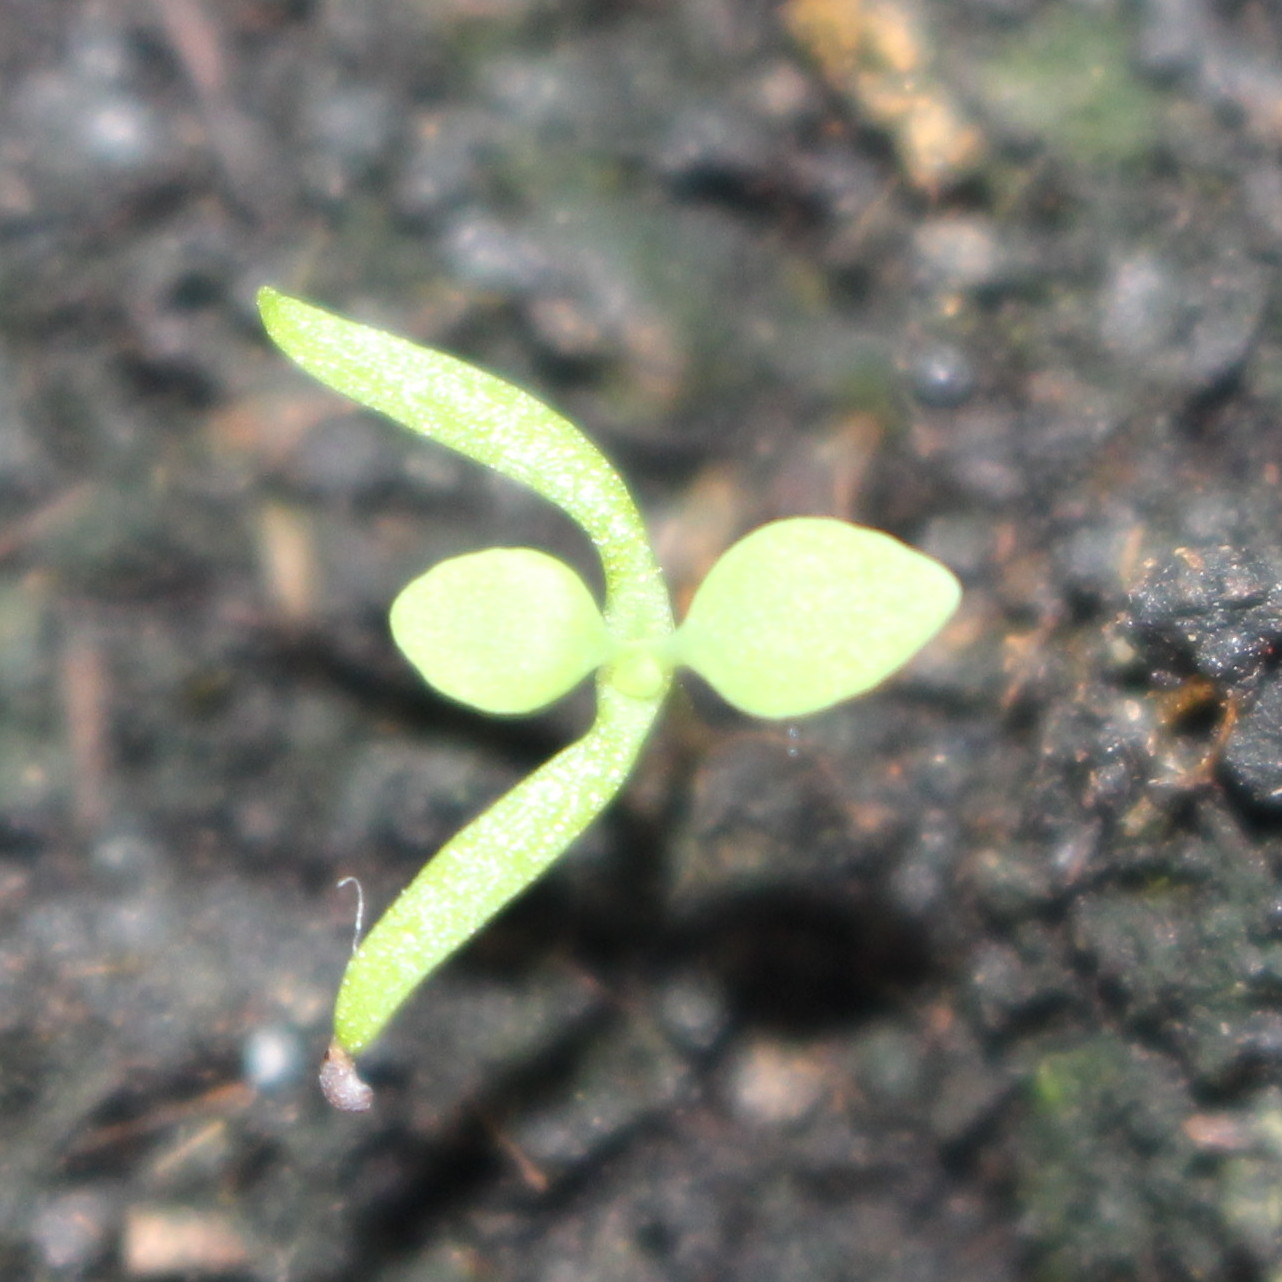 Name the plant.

Papaver rhoeas
